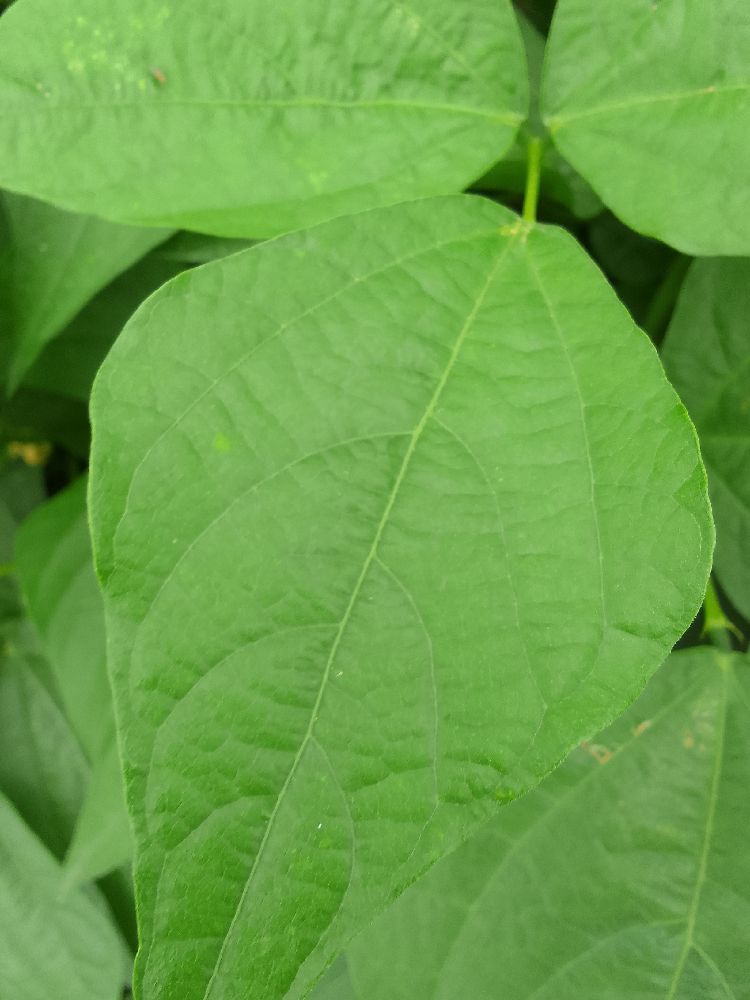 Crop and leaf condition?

common bean, healthy
